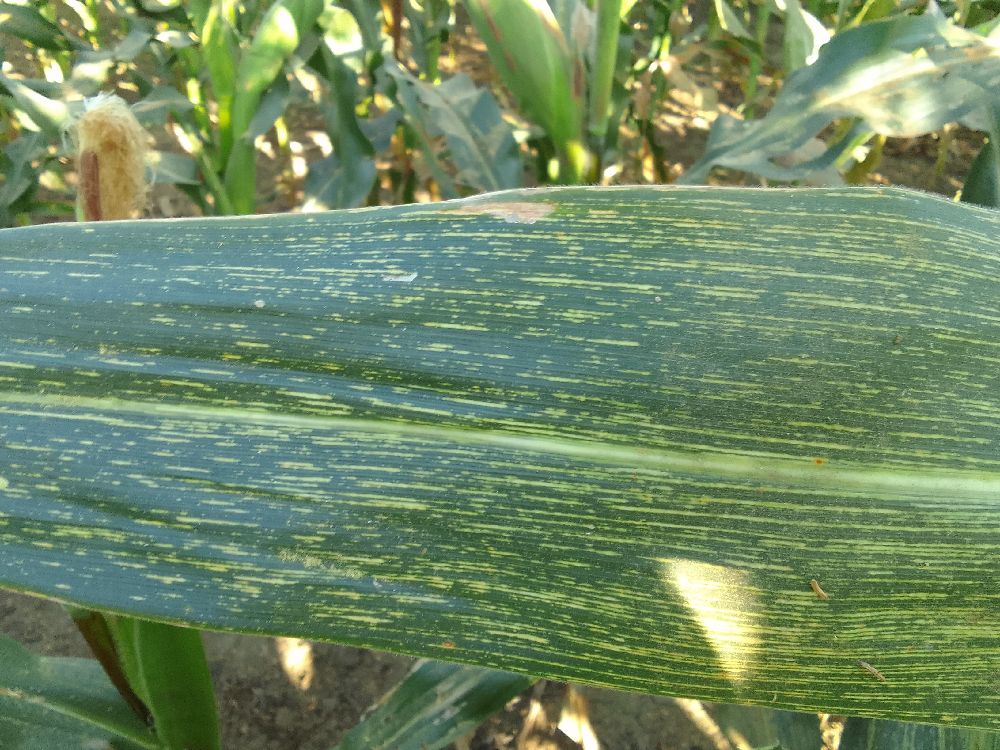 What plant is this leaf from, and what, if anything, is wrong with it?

maize, maize streak virus
